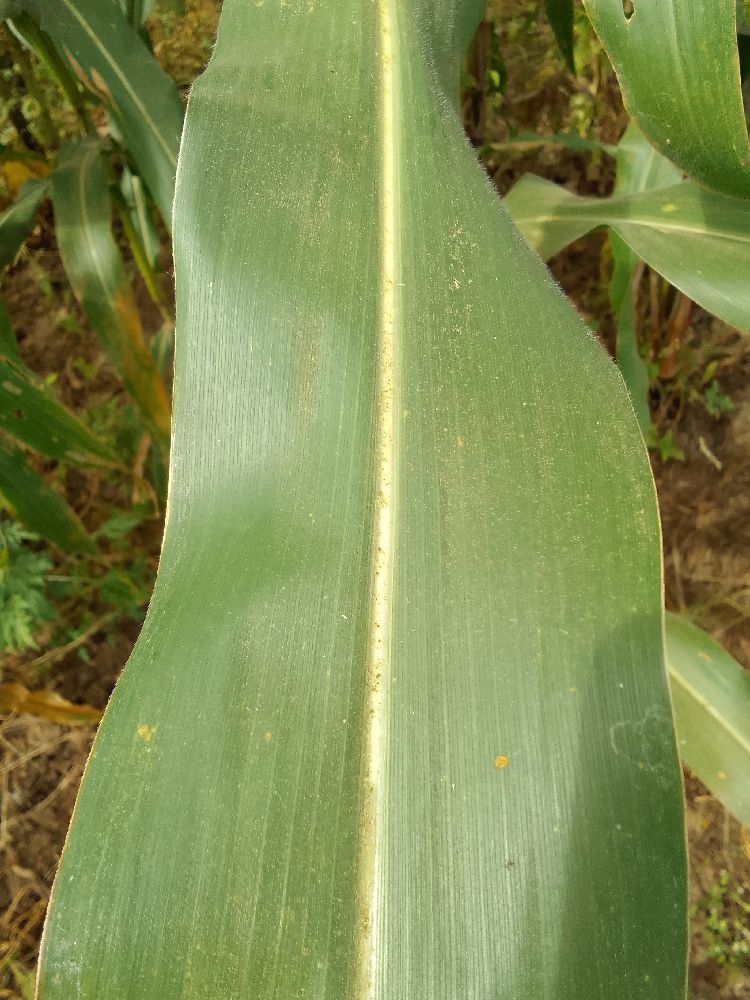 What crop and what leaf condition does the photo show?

maize, healthy
